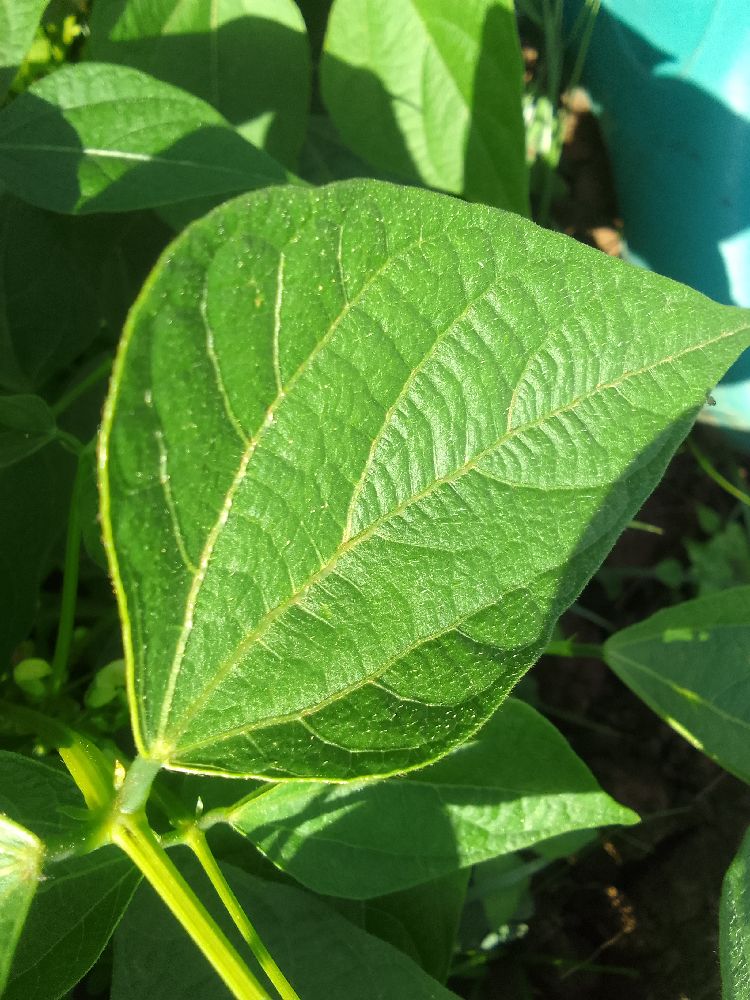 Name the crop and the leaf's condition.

common bean, healthy
